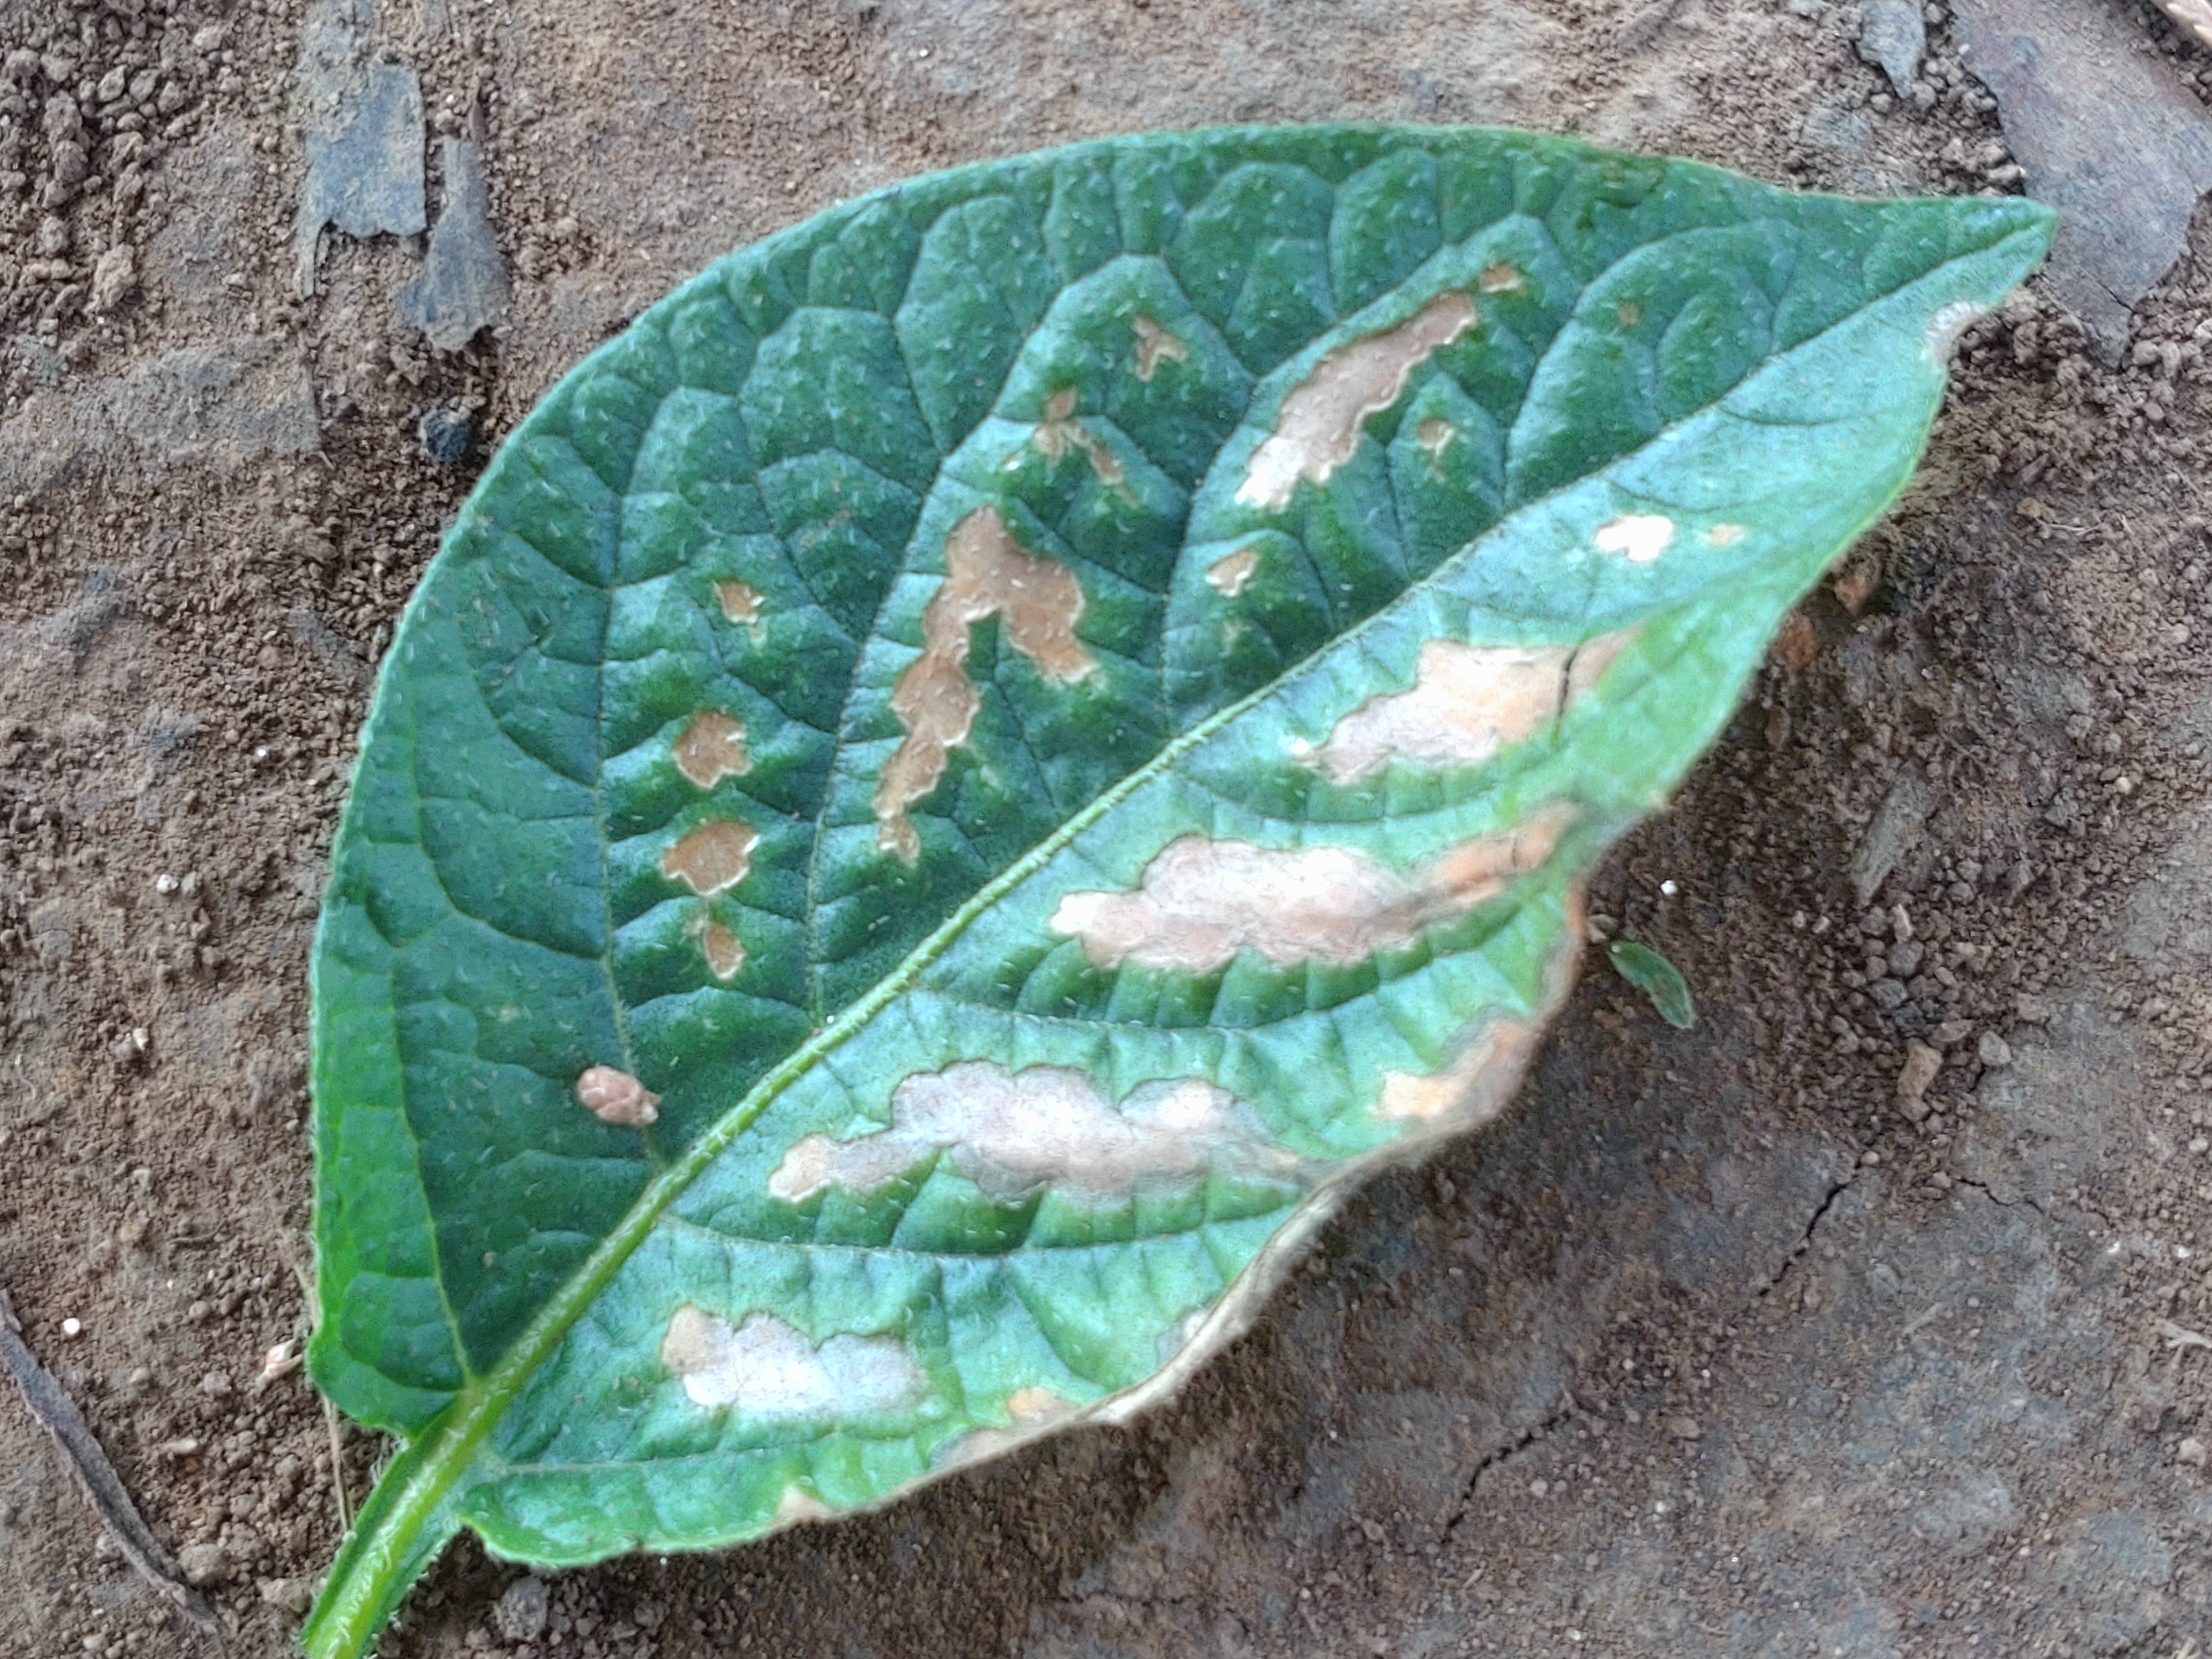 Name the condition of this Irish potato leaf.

early blight
